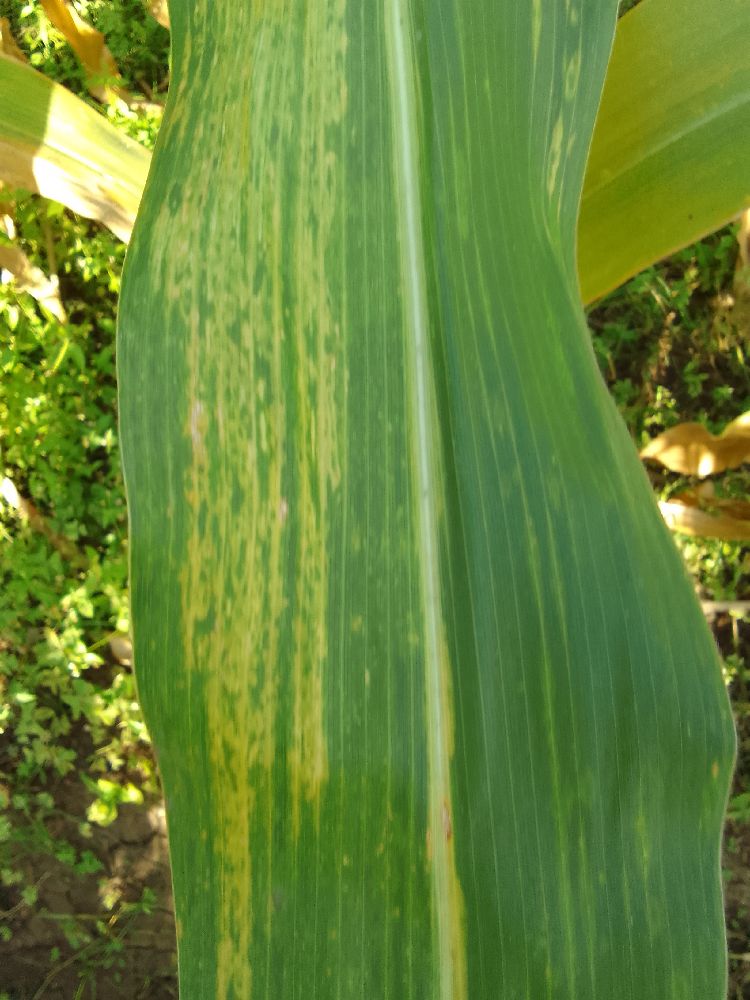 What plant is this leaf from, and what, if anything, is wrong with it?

maize, maize lethal necrosis
